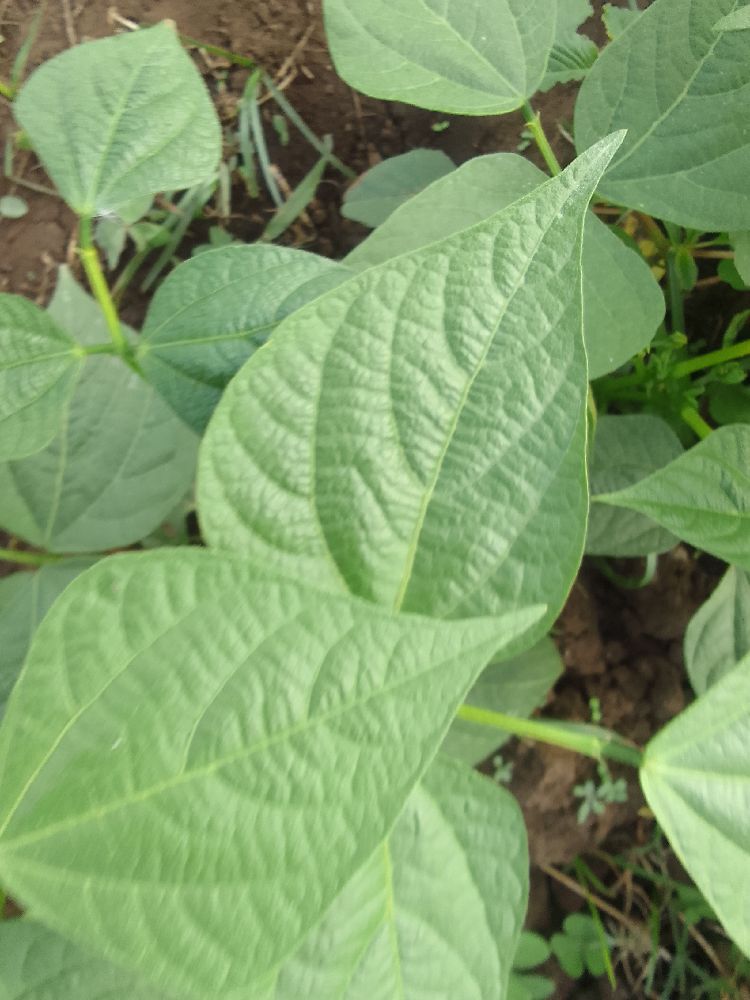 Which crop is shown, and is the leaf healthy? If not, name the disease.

common bean, healthy
